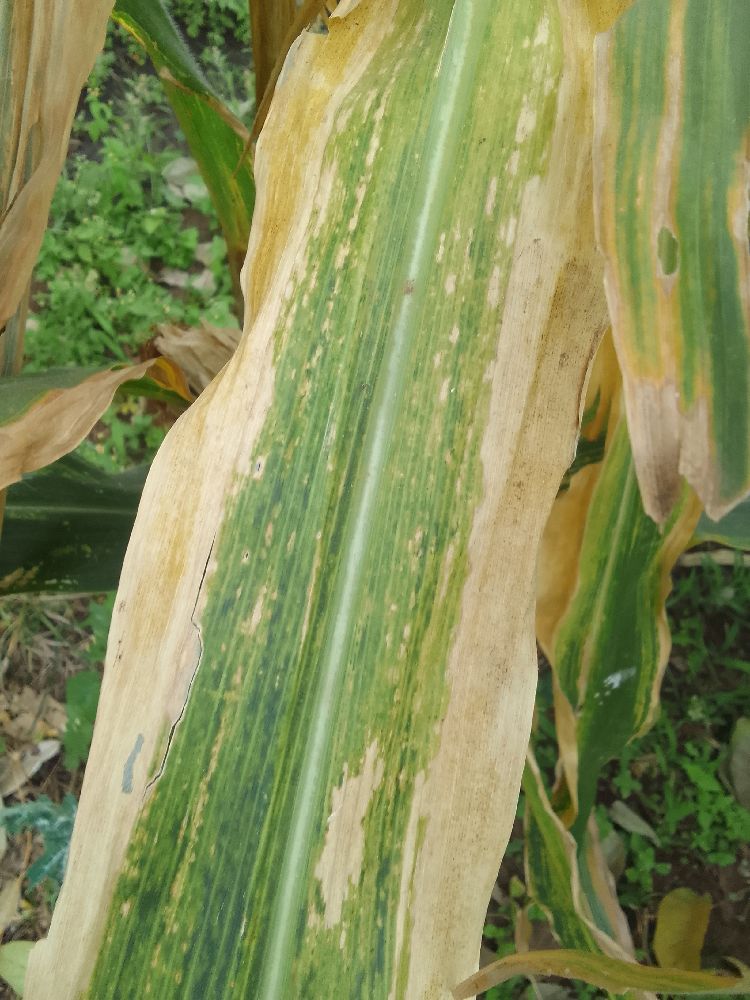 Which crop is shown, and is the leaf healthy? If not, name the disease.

maize, maize lethal necrosis
